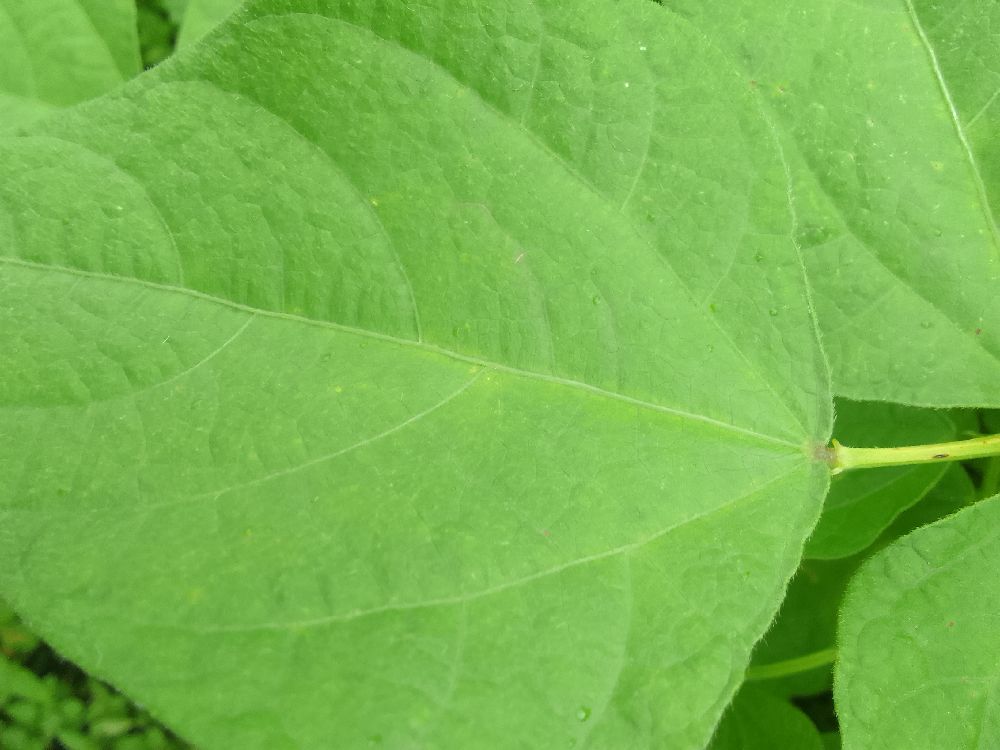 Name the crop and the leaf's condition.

common bean, healthy
